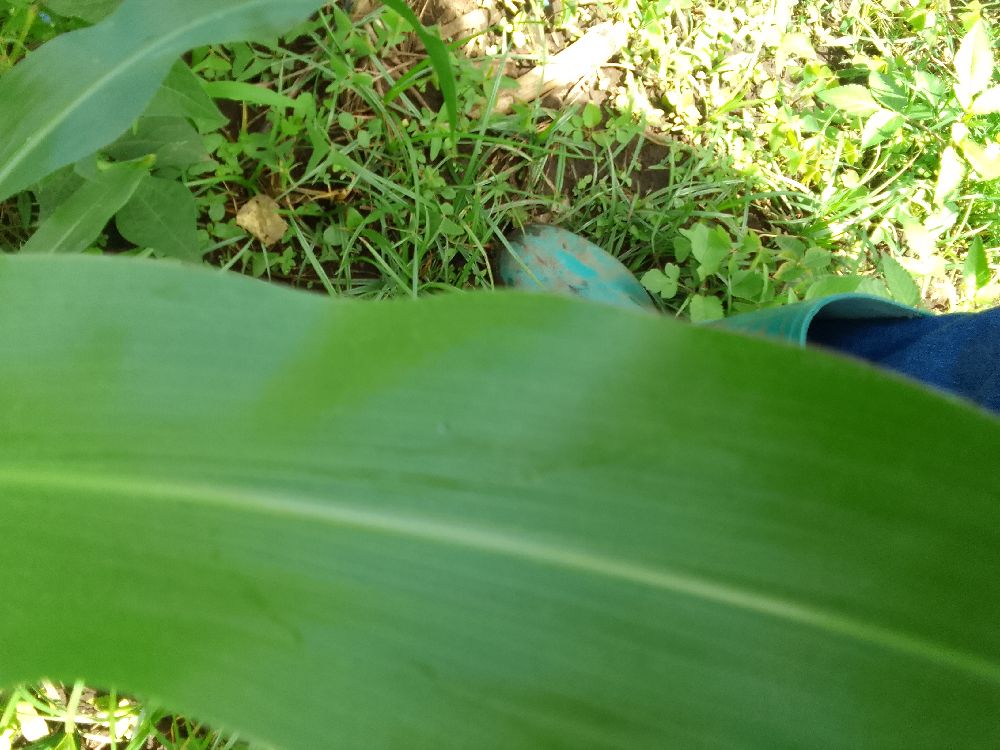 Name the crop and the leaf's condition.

maize, healthy
